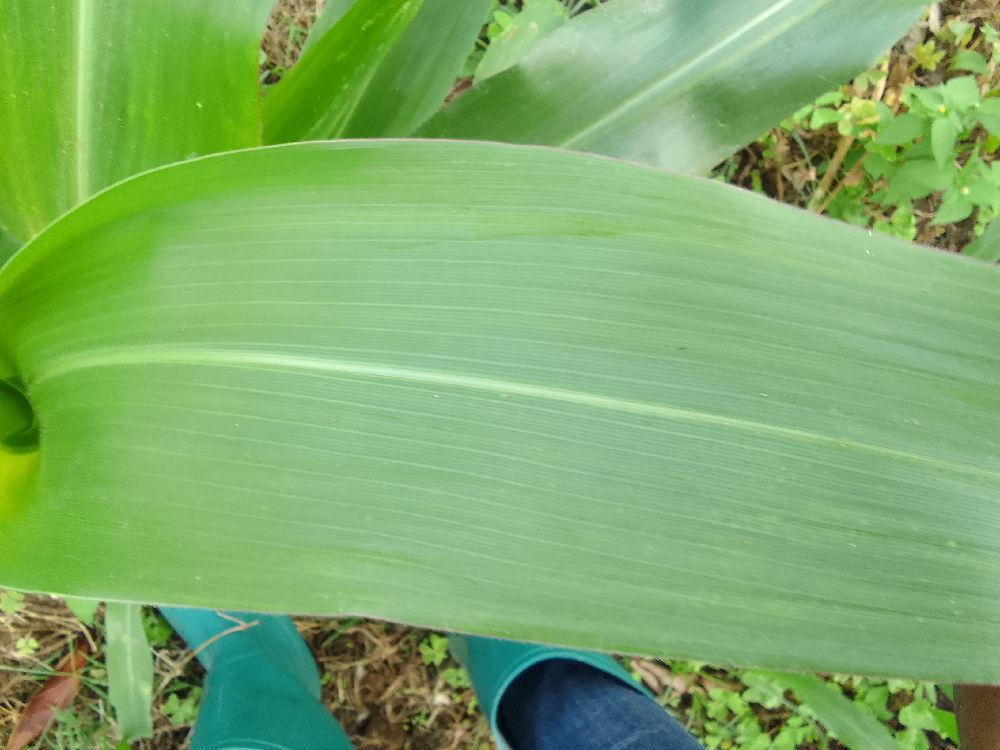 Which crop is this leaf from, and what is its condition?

maize, healthy
